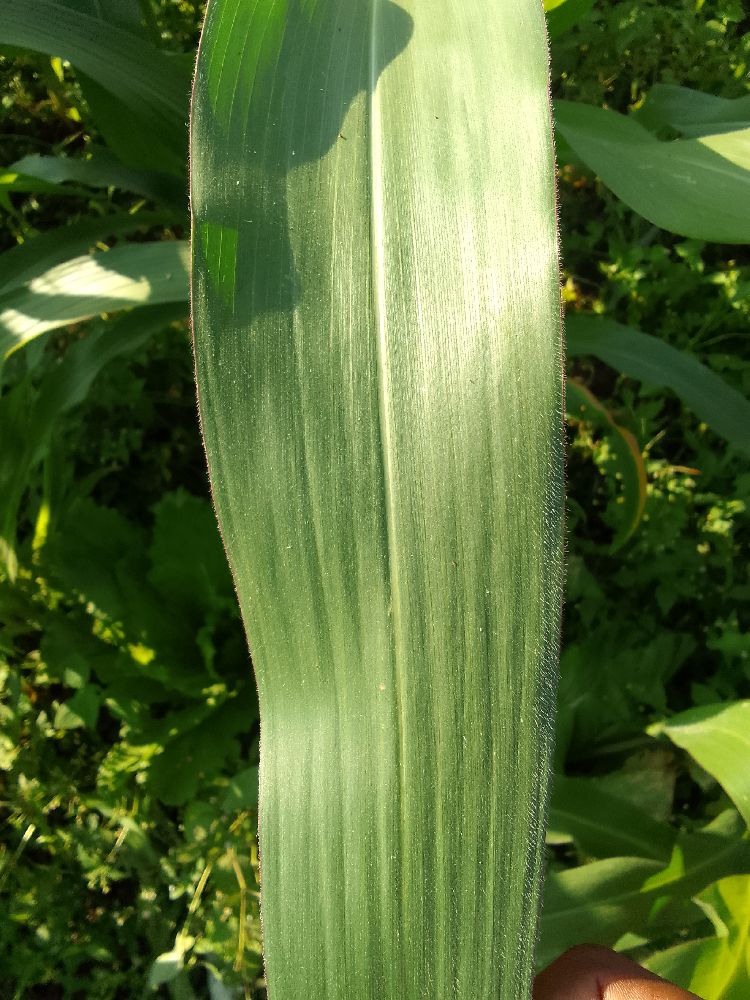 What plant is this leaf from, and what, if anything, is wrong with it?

maize, healthy
